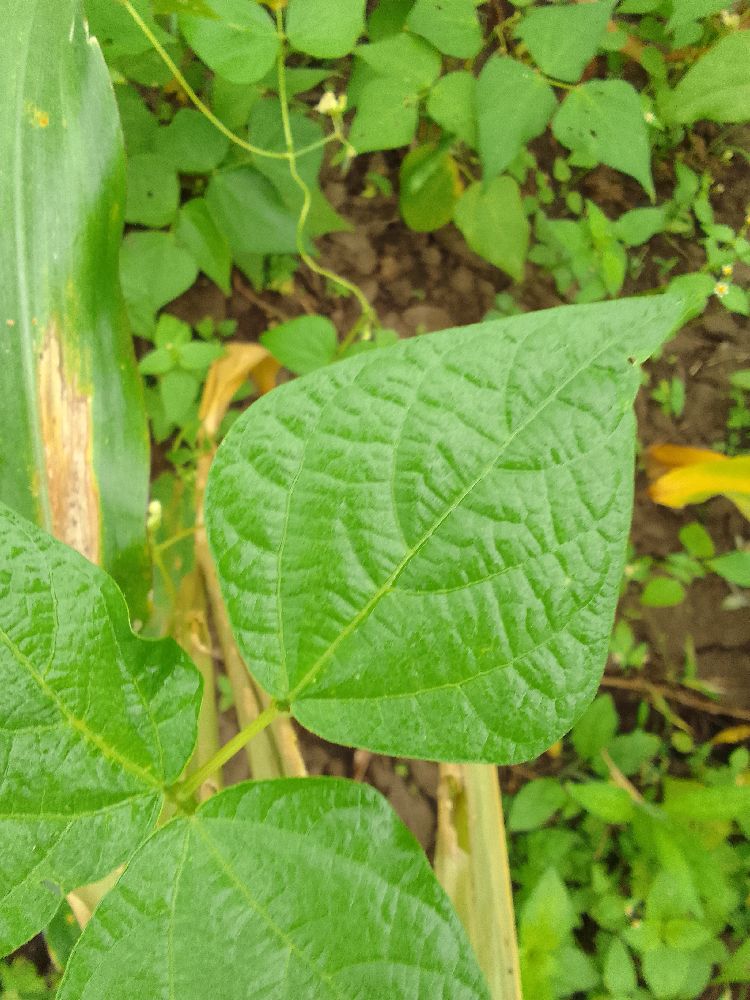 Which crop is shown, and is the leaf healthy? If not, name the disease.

common bean, healthy
